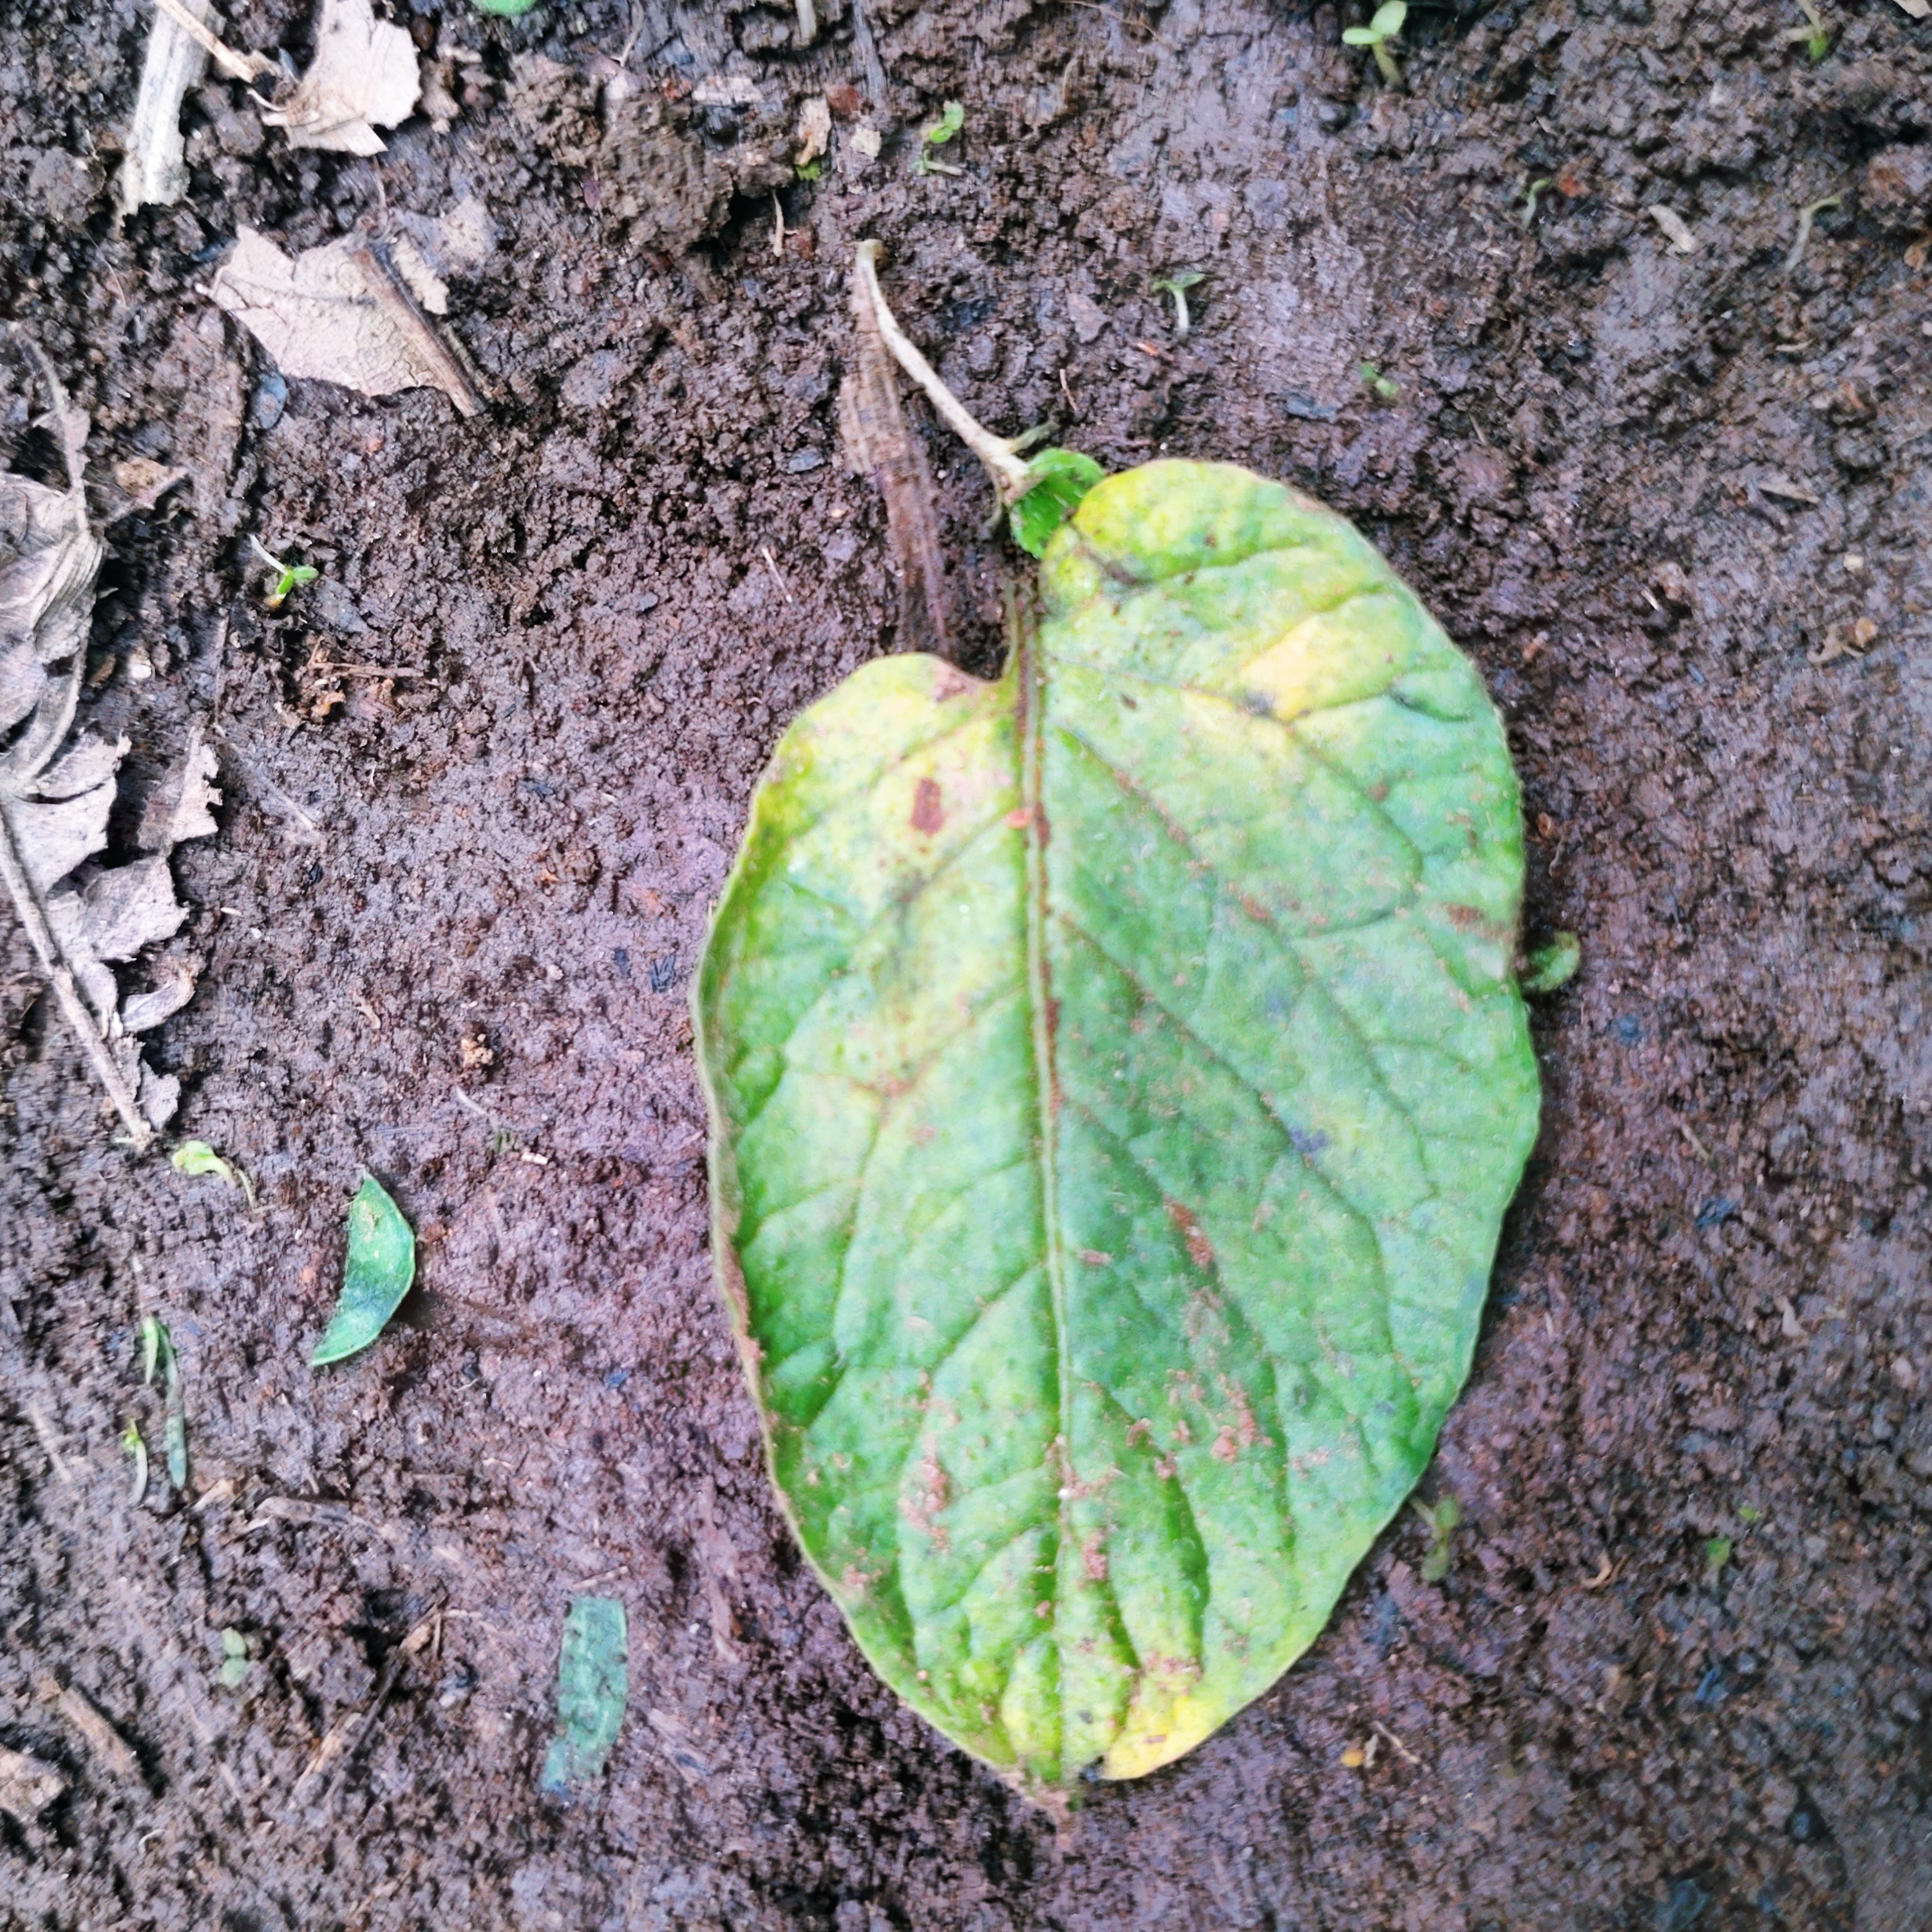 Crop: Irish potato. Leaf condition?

late blight
